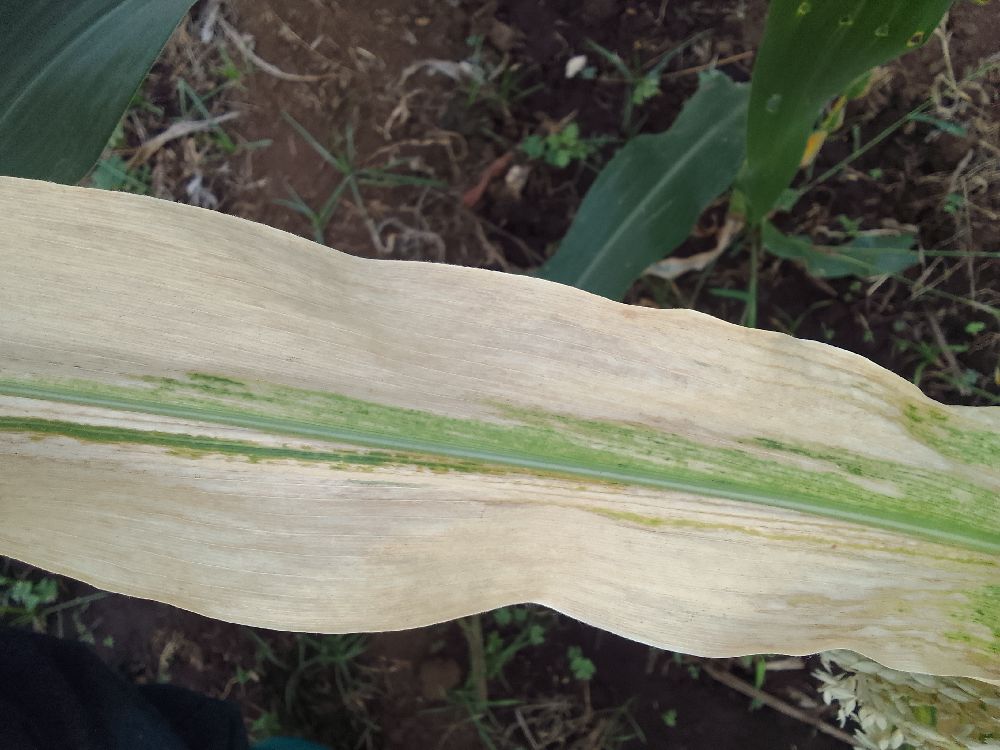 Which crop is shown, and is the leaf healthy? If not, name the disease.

maize, maize lethal necrosis
